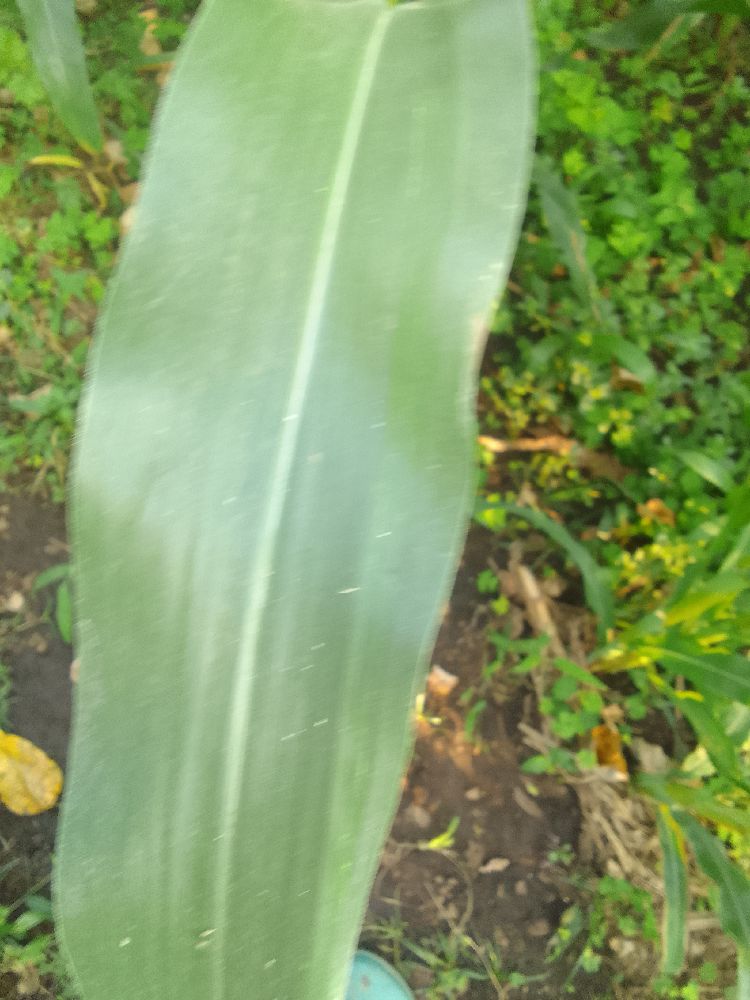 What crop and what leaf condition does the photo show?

maize, healthy
